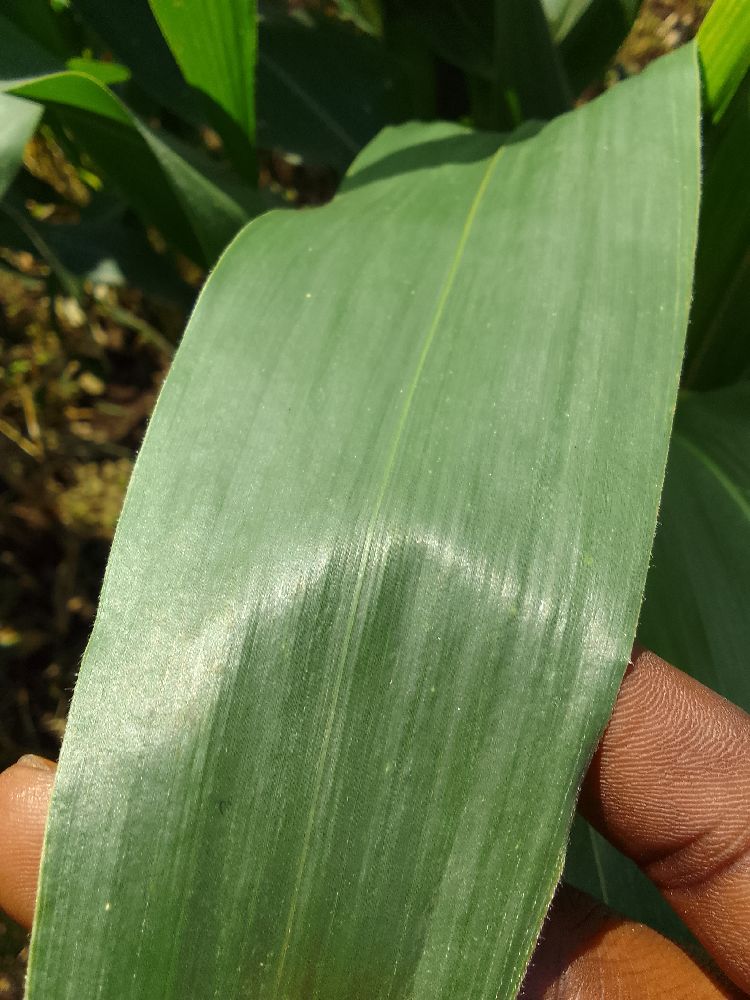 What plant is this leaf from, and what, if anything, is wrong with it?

maize, healthy
